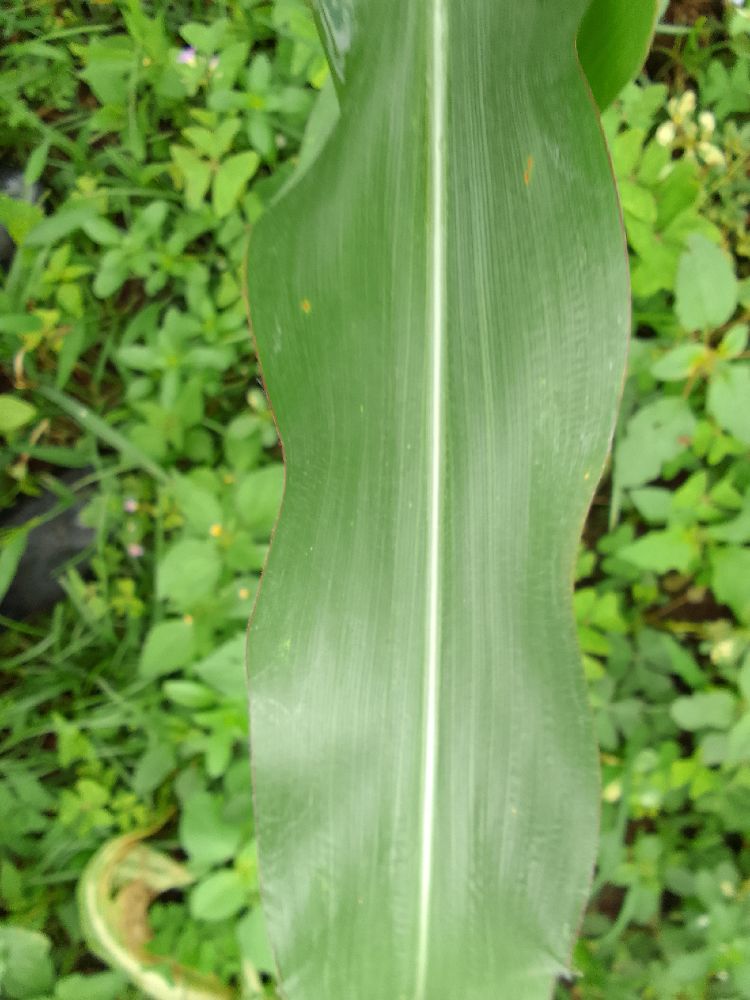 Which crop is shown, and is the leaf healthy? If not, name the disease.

maize, healthy
